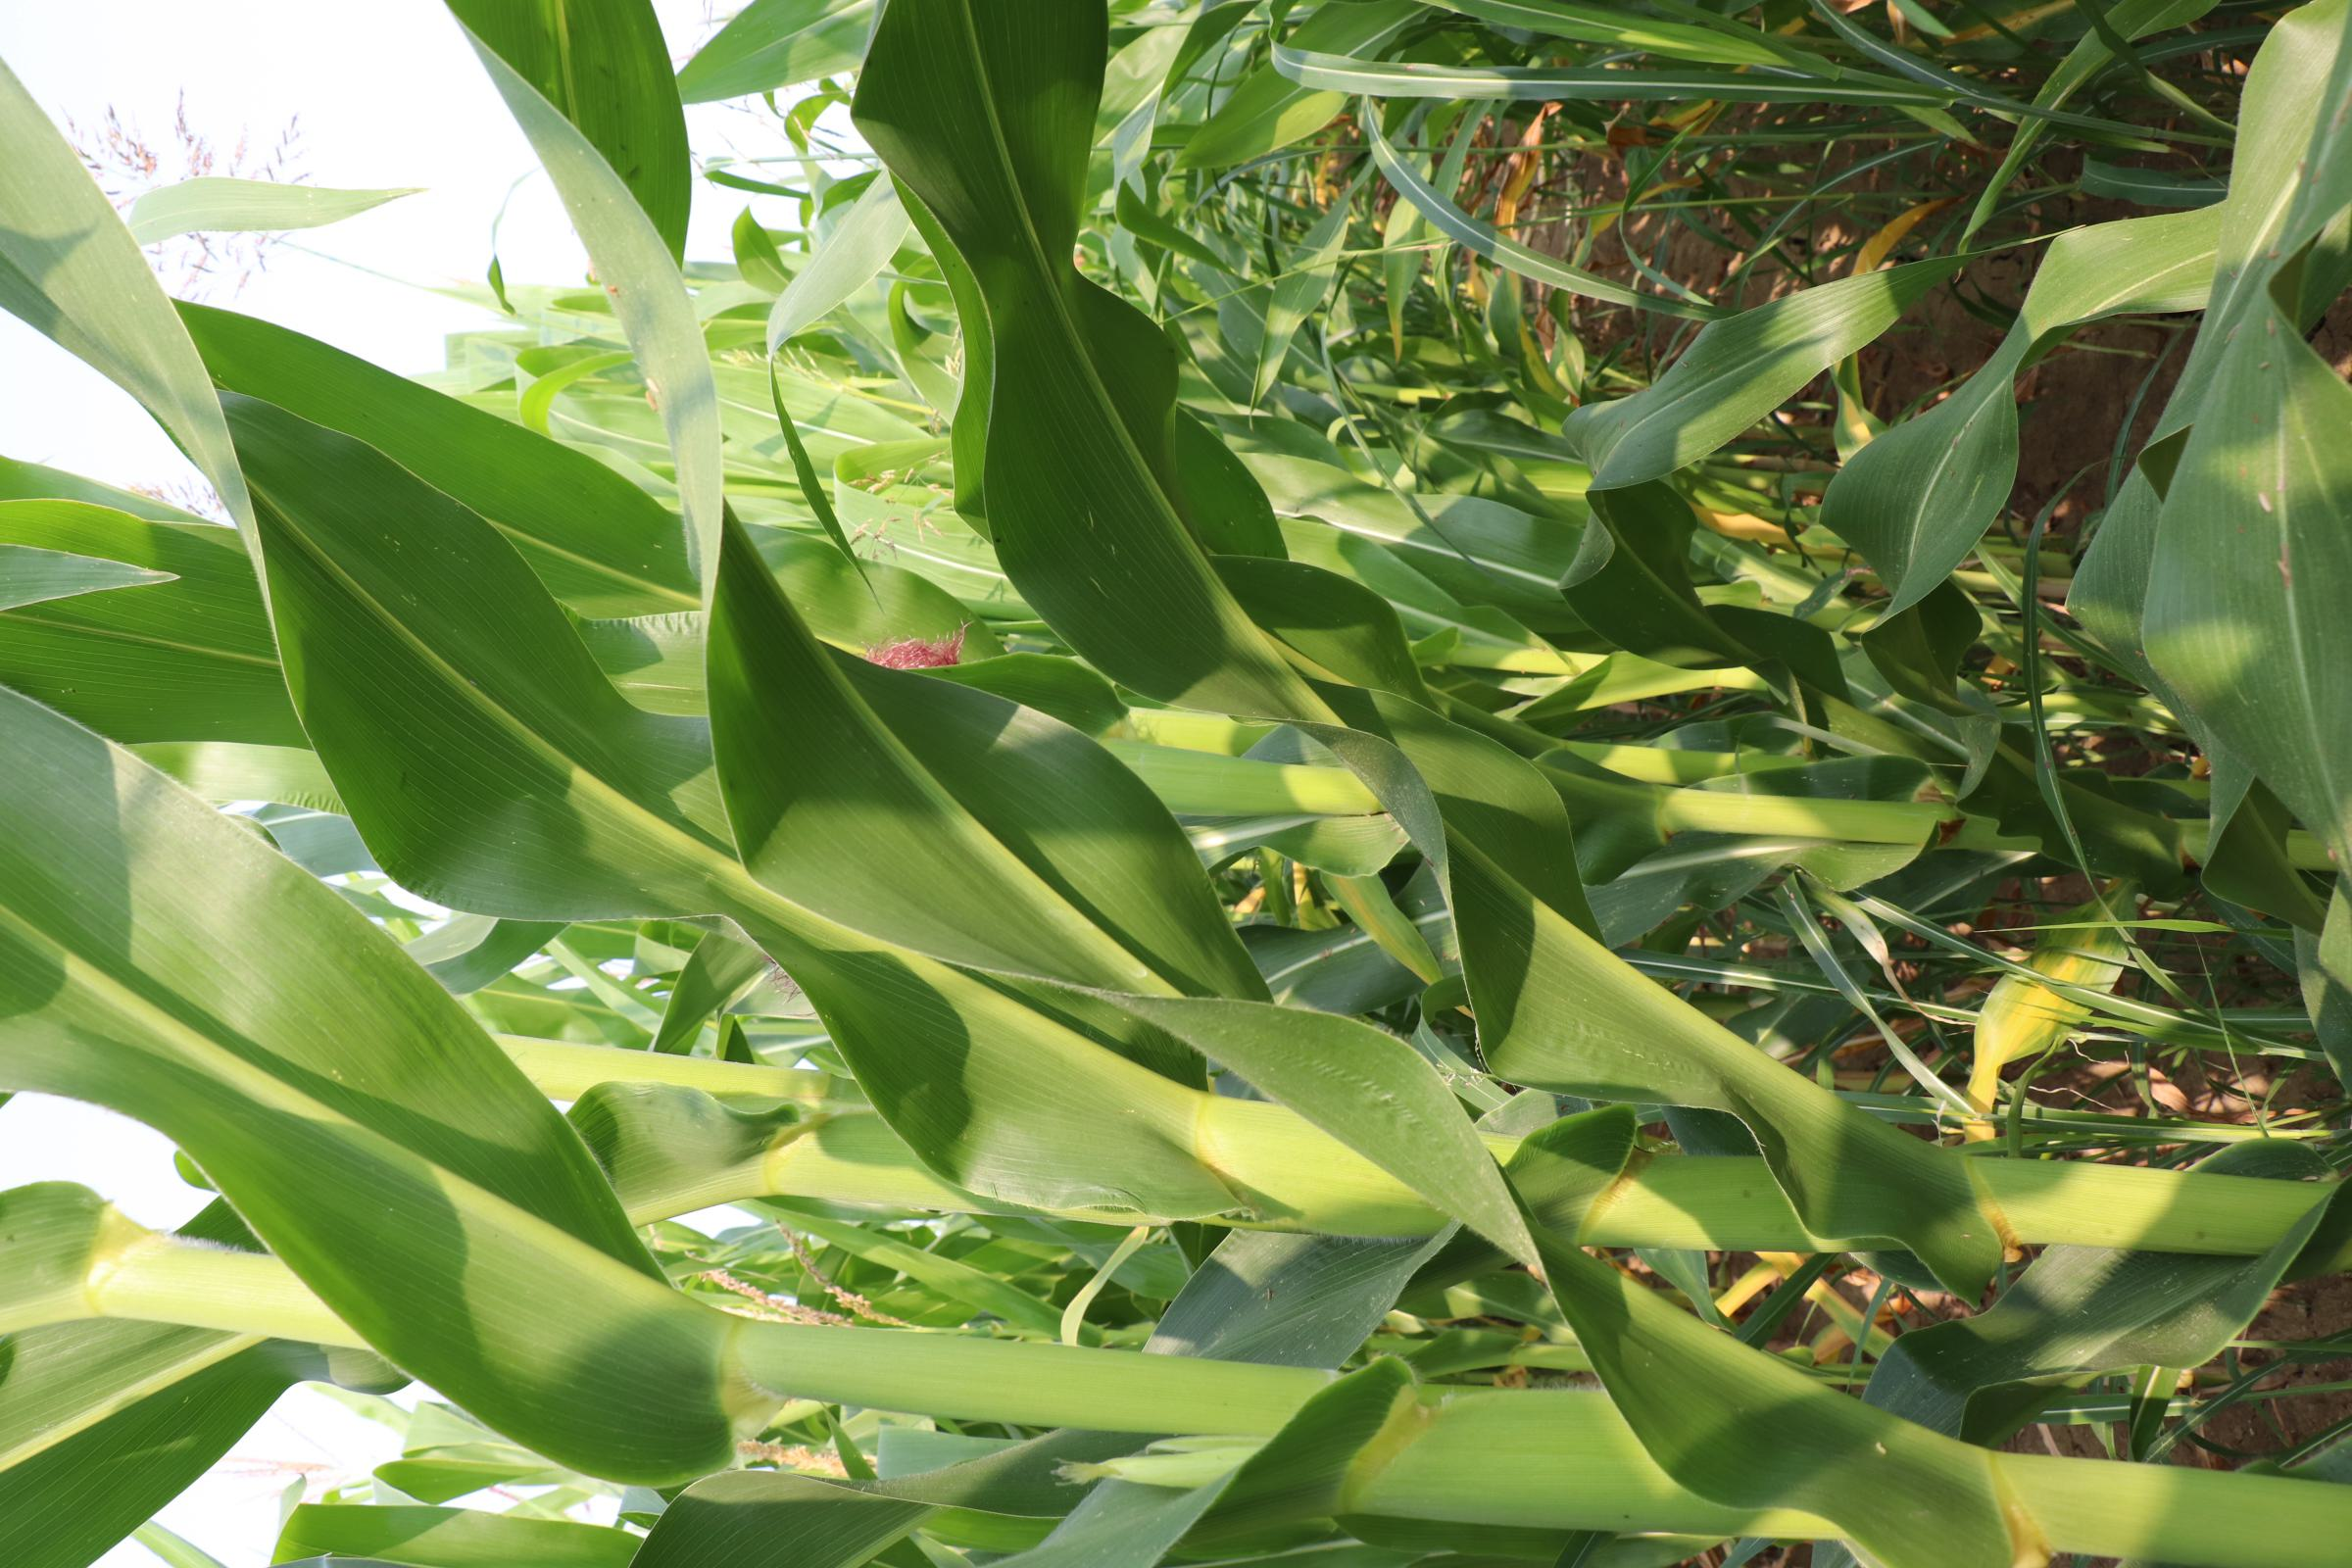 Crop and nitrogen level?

maize, no added nitrogen
